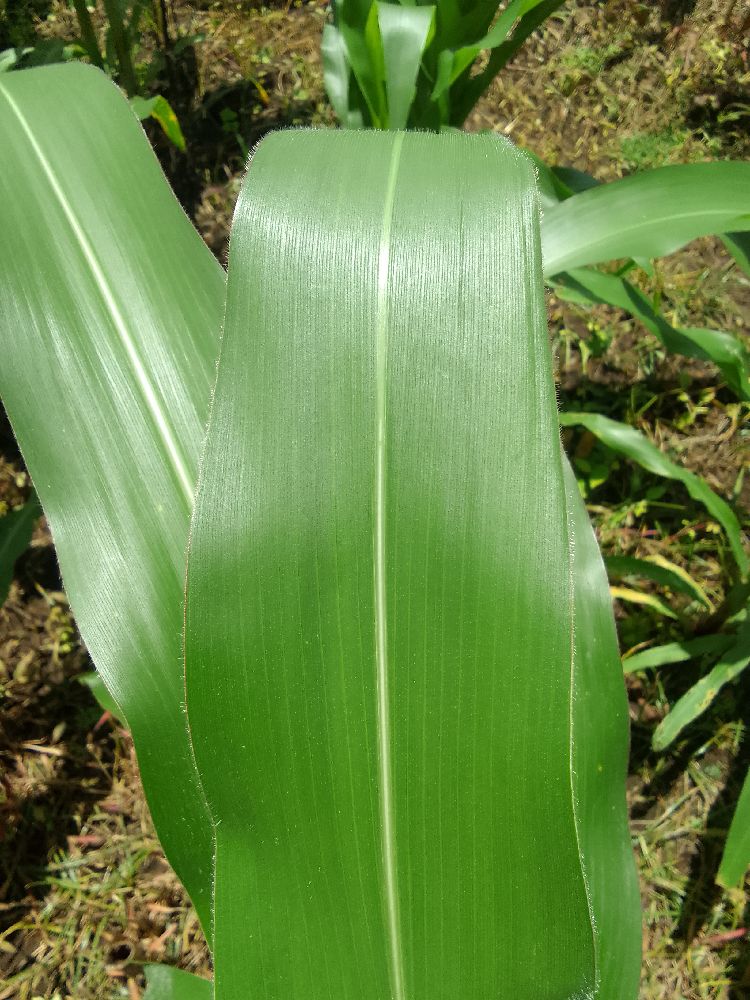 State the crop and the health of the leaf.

maize, healthy
